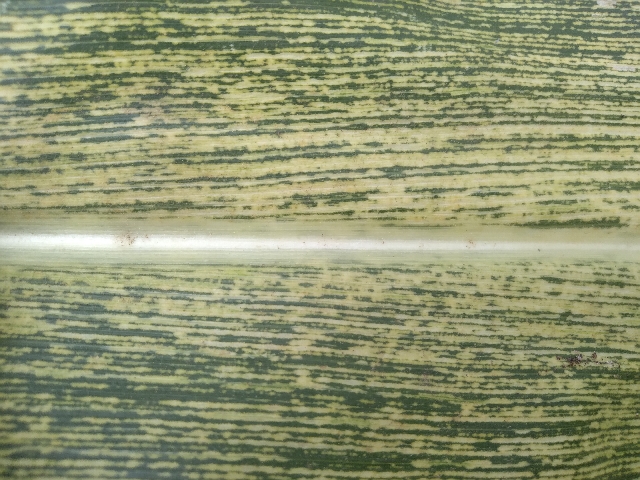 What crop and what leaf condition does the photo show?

maize, maize streak virus
